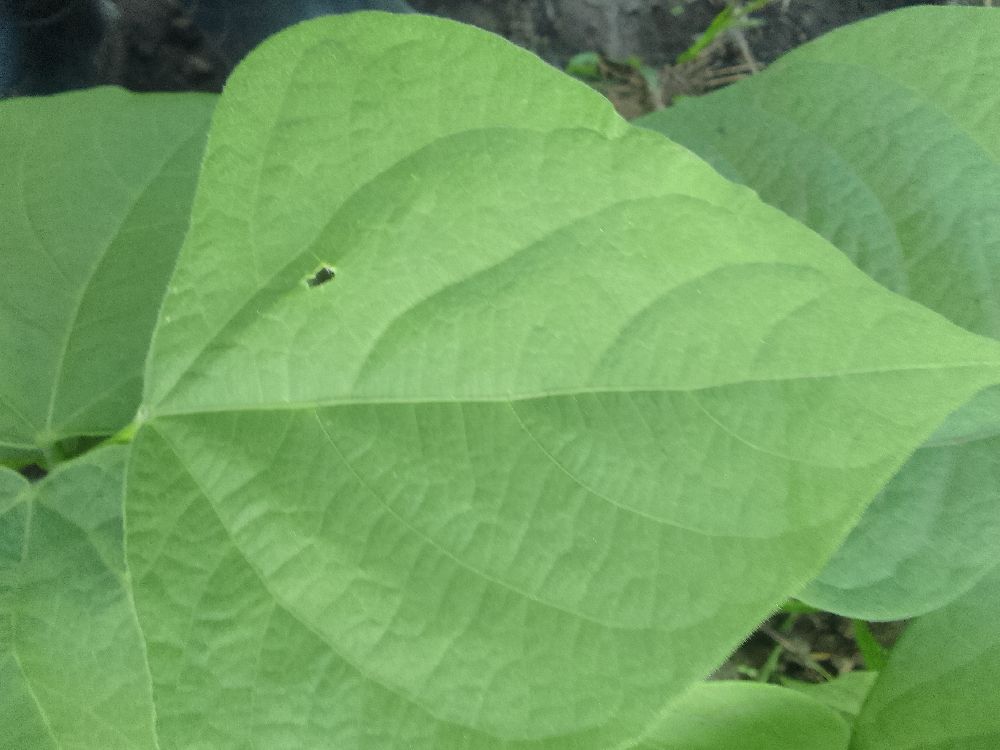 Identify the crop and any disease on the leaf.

common bean, healthy
